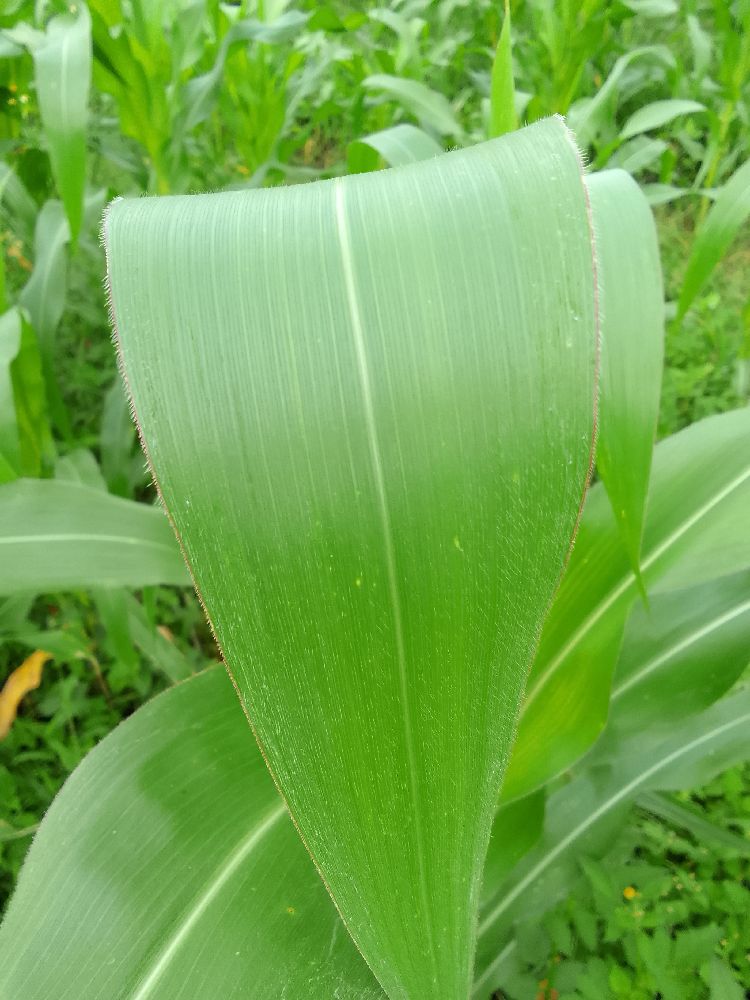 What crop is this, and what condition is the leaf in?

maize, healthy
